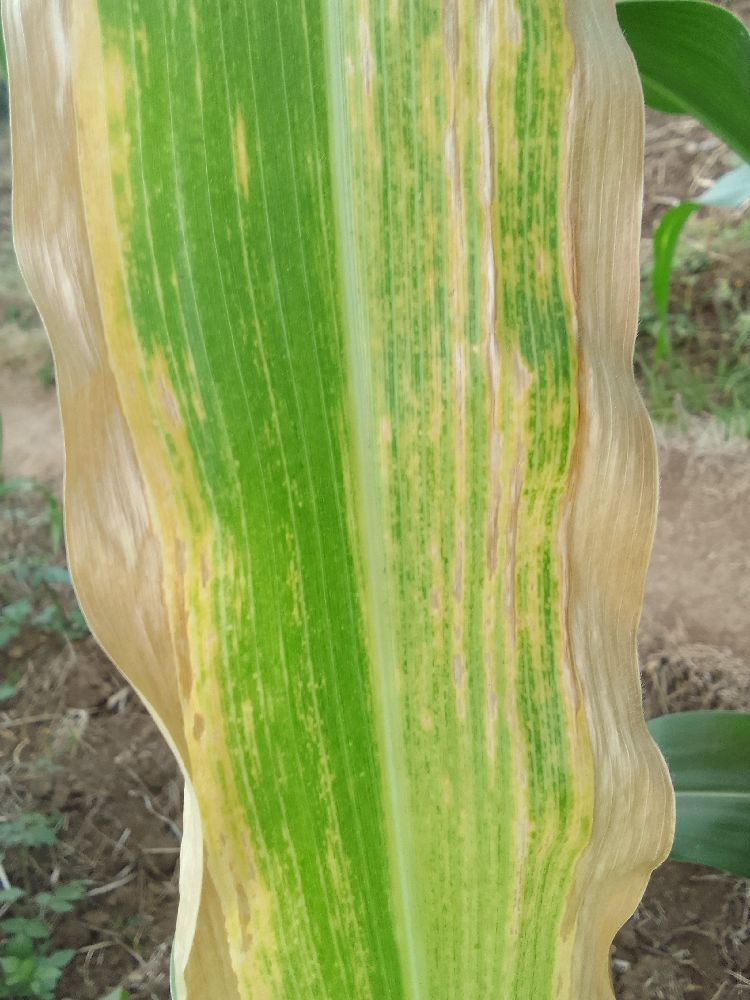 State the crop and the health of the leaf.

maize, maize lethal necrosis
